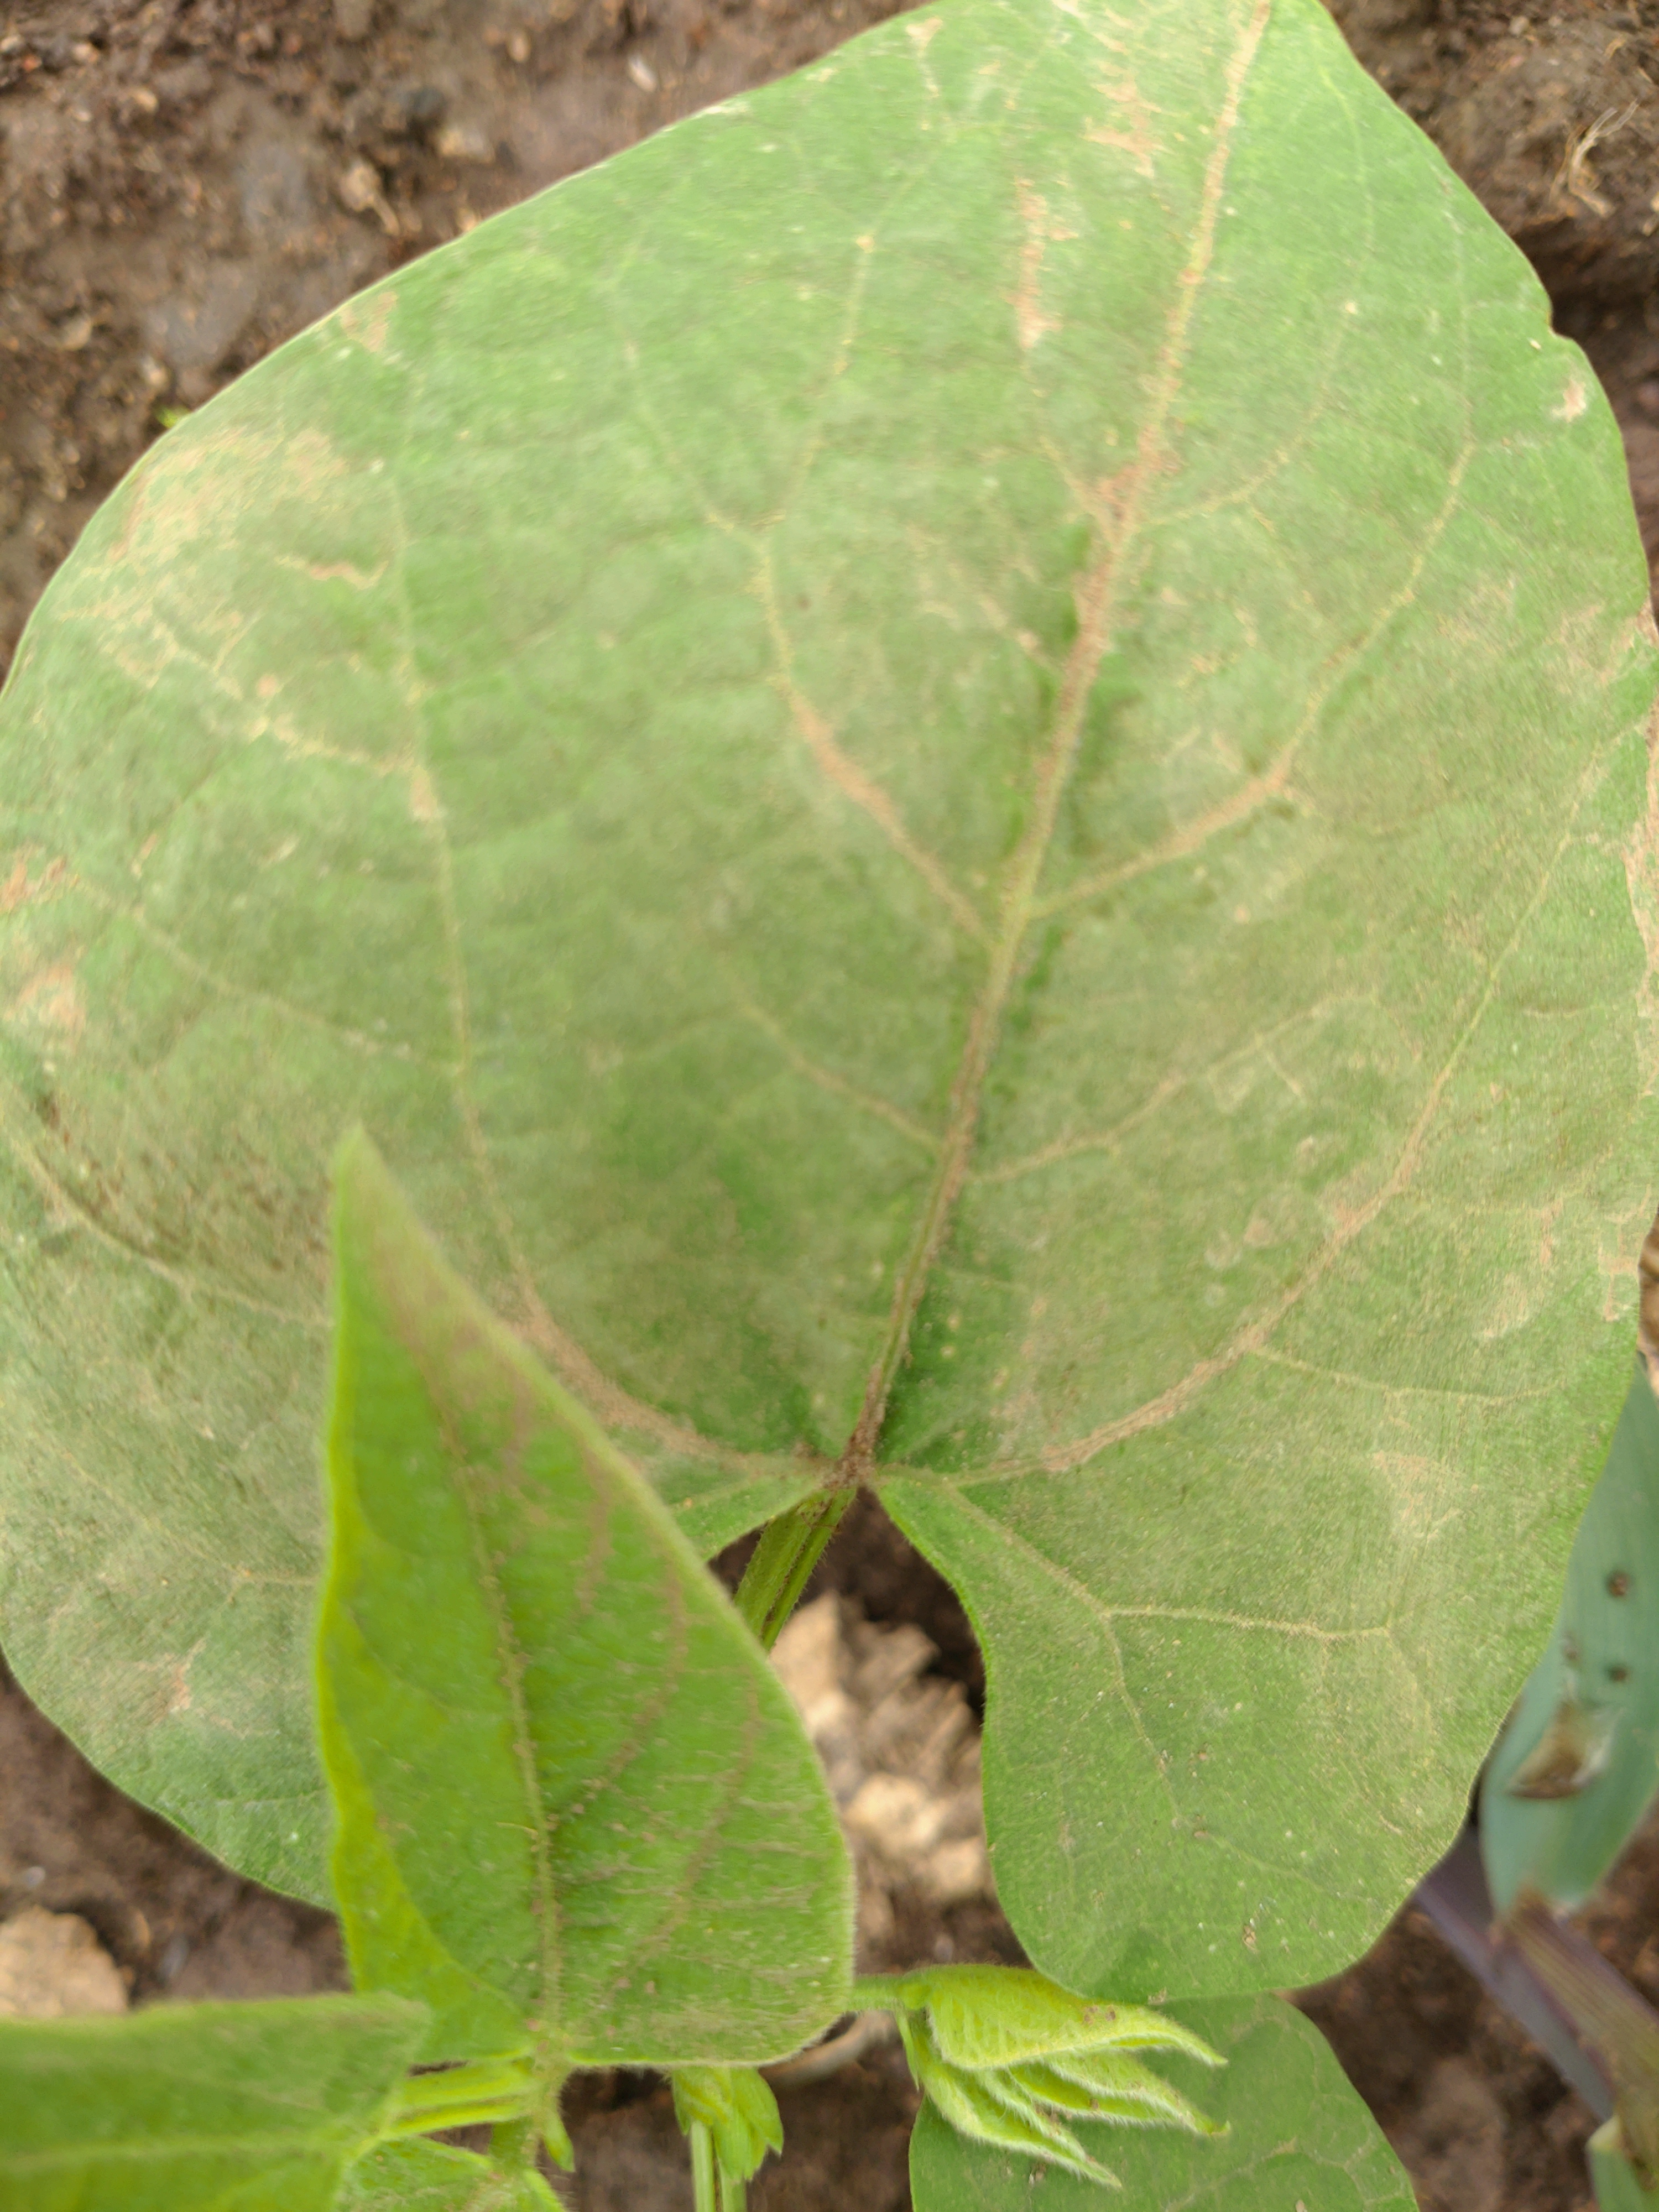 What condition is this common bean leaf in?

healthy
